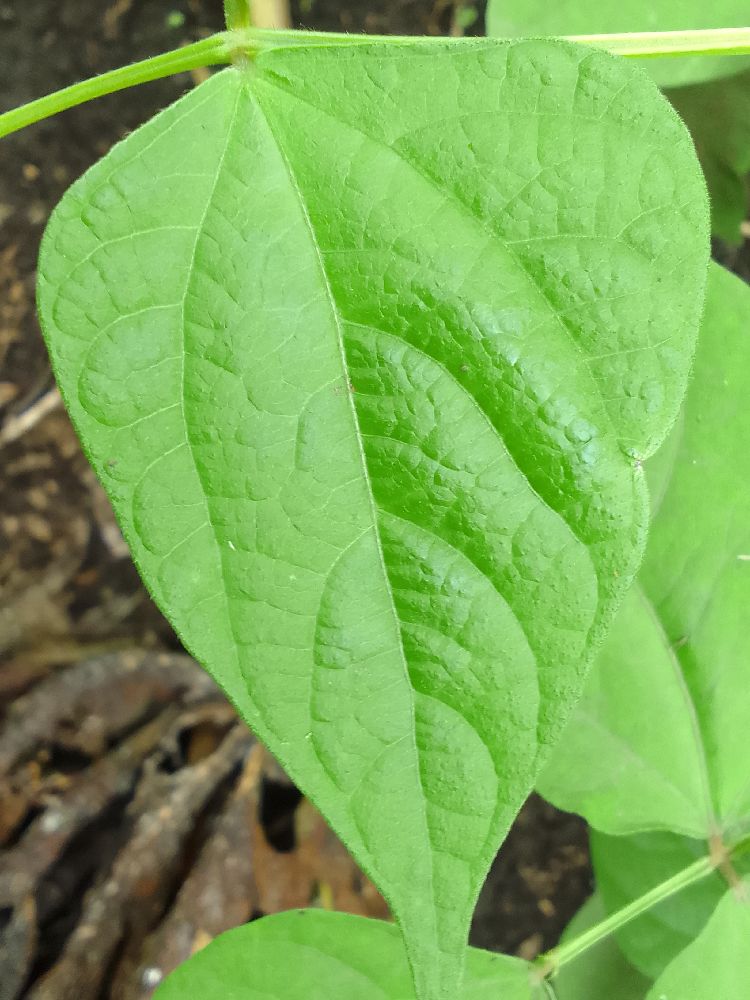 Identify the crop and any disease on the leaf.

common bean, healthy
